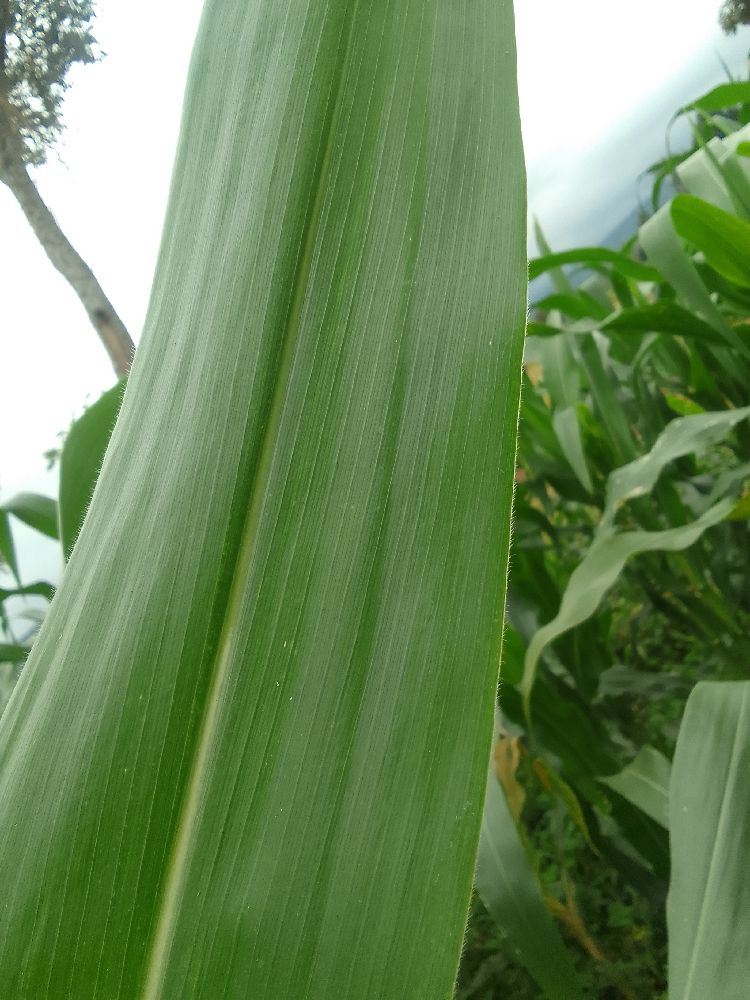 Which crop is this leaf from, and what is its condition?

maize, healthy
